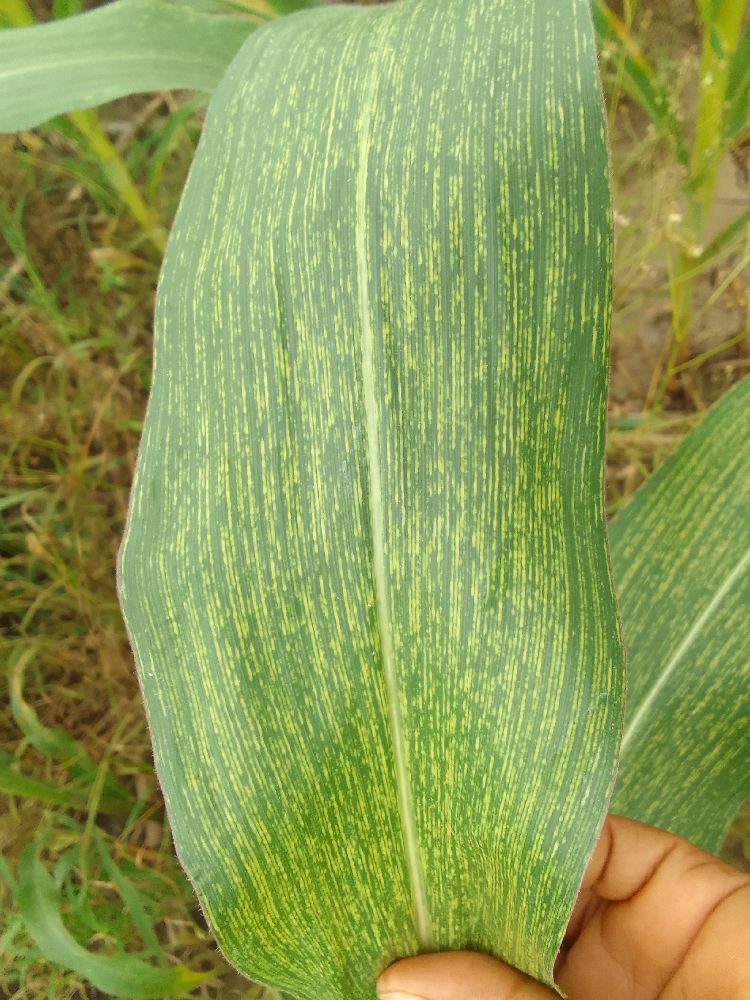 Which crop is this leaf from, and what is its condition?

maize, maize streak virus
